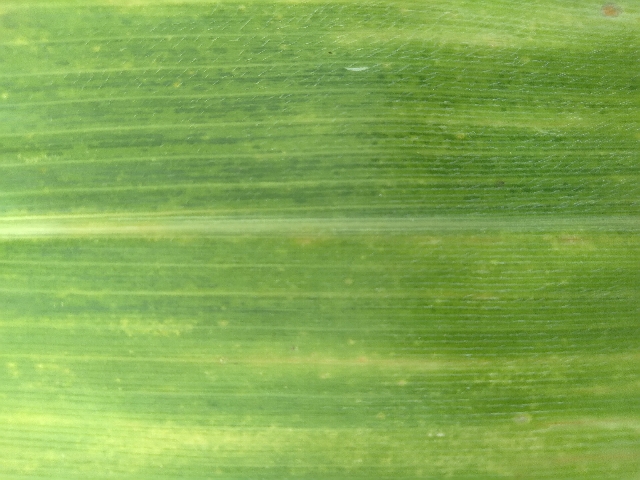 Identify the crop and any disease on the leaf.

maize, maize lethal necrosis
